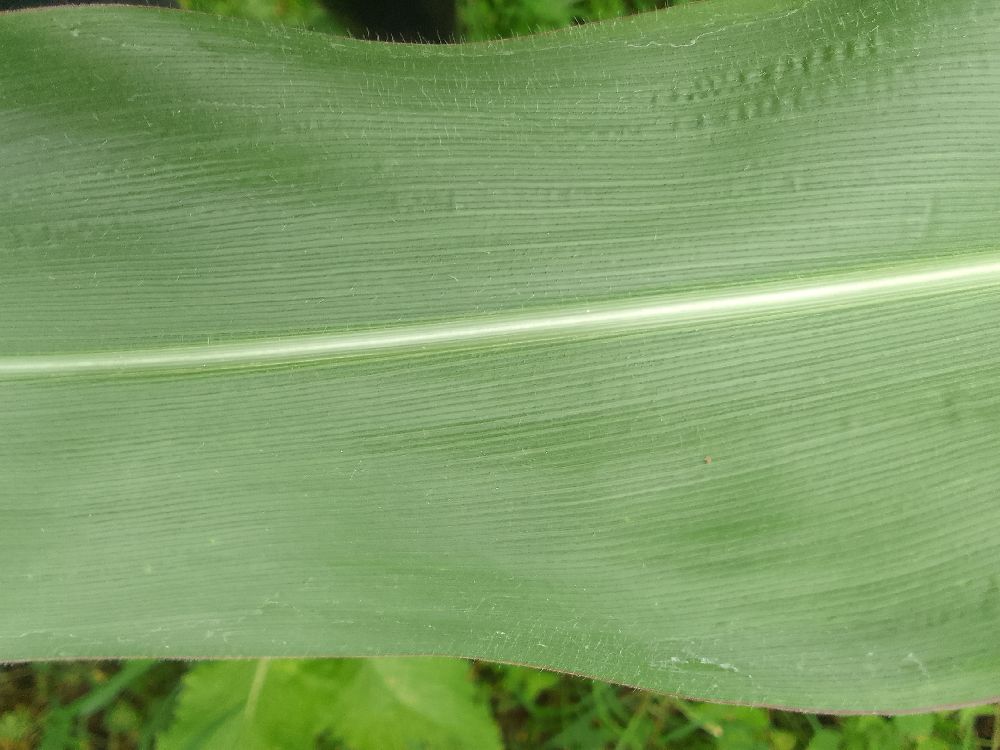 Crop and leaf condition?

maize, healthy
